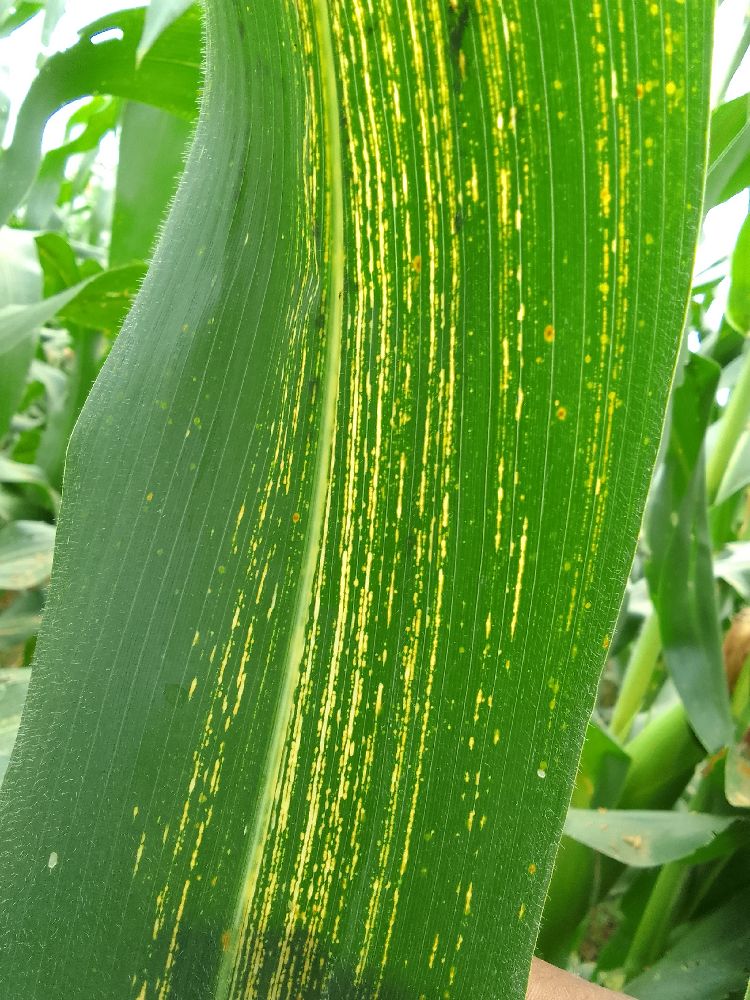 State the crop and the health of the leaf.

maize, maize streak virus
